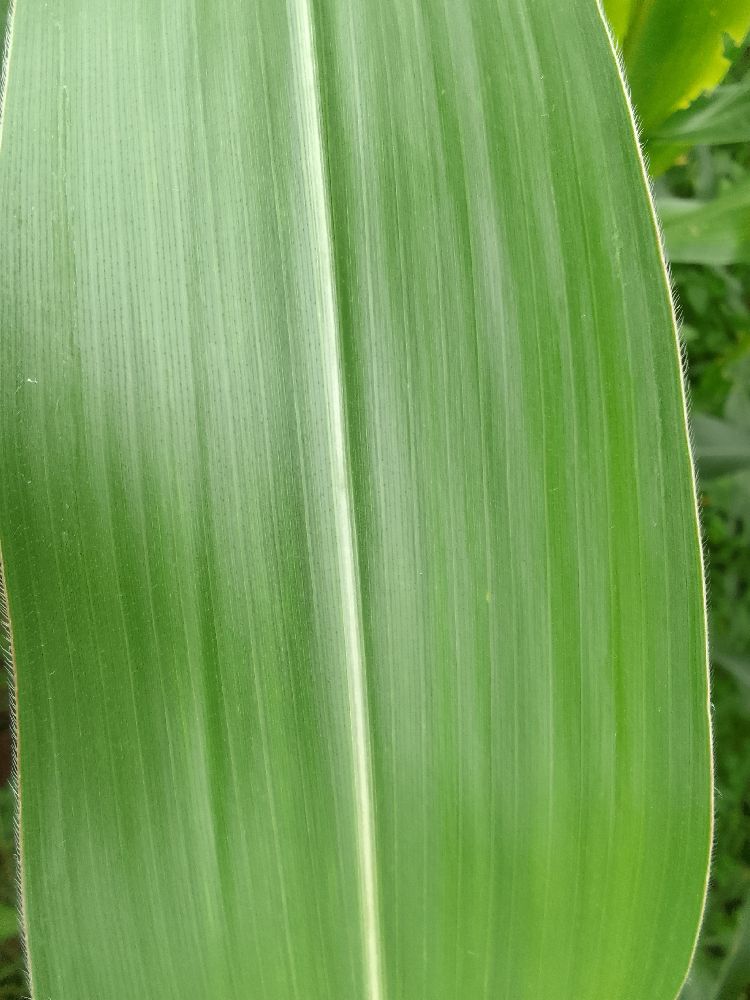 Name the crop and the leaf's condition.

maize, healthy
